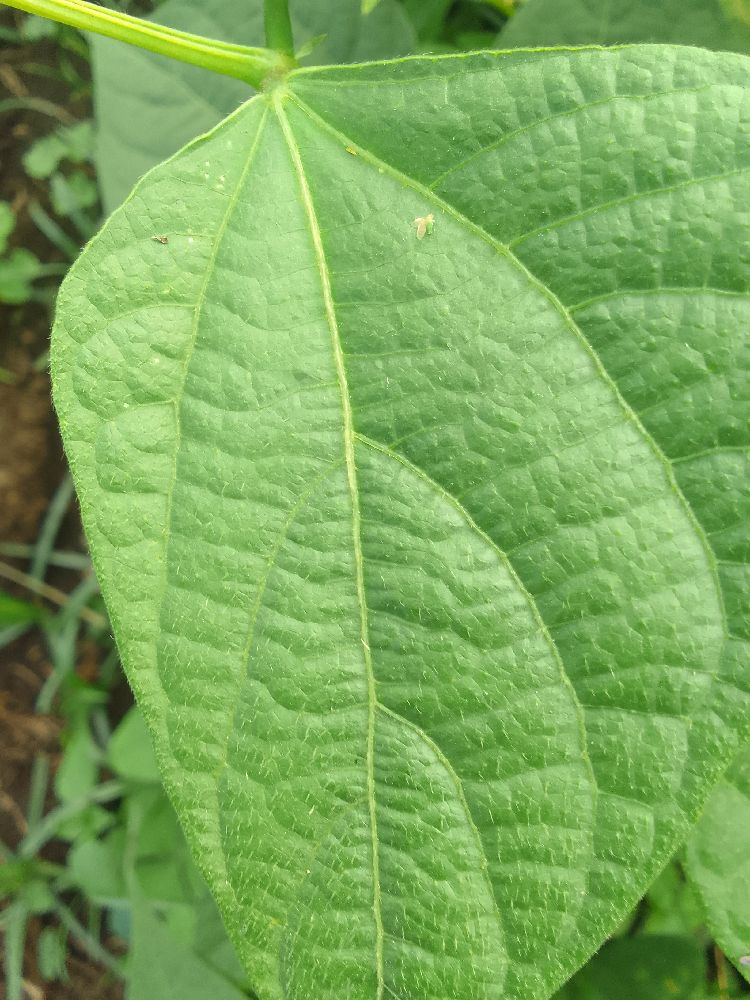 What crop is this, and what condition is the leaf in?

common bean, healthy
